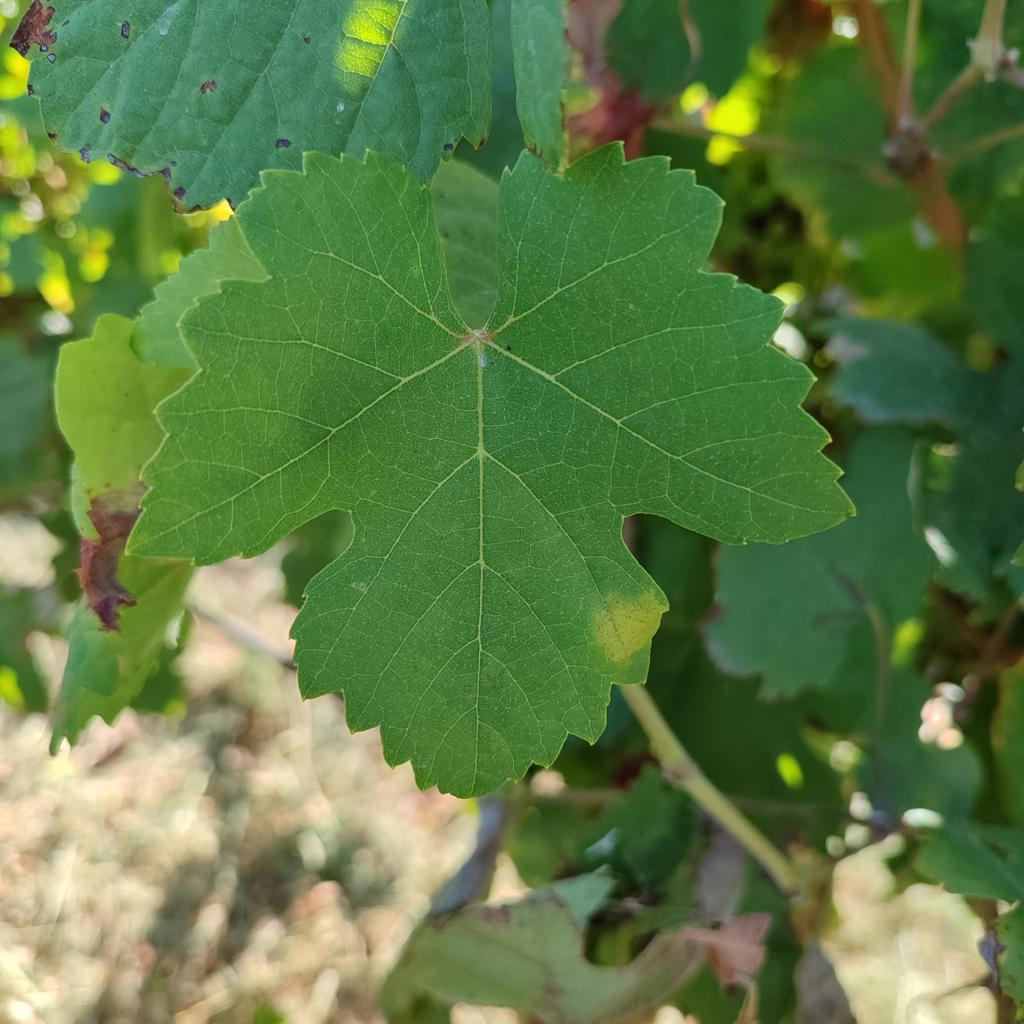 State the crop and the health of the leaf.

grapevine, downy mildew
